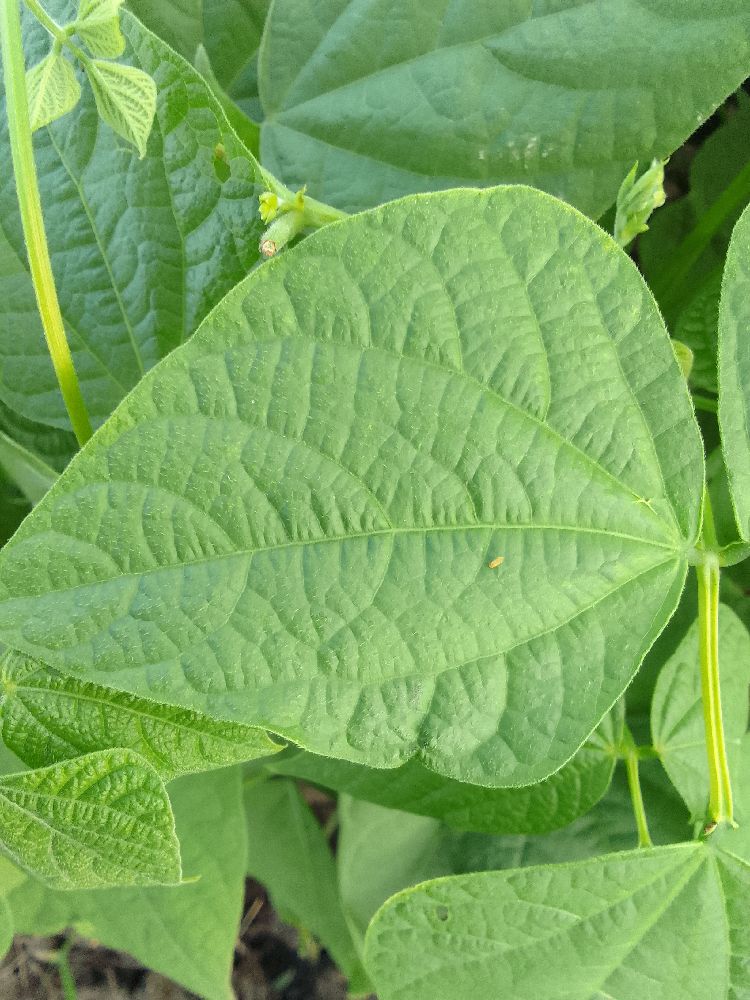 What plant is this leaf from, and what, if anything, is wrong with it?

common bean, healthy
